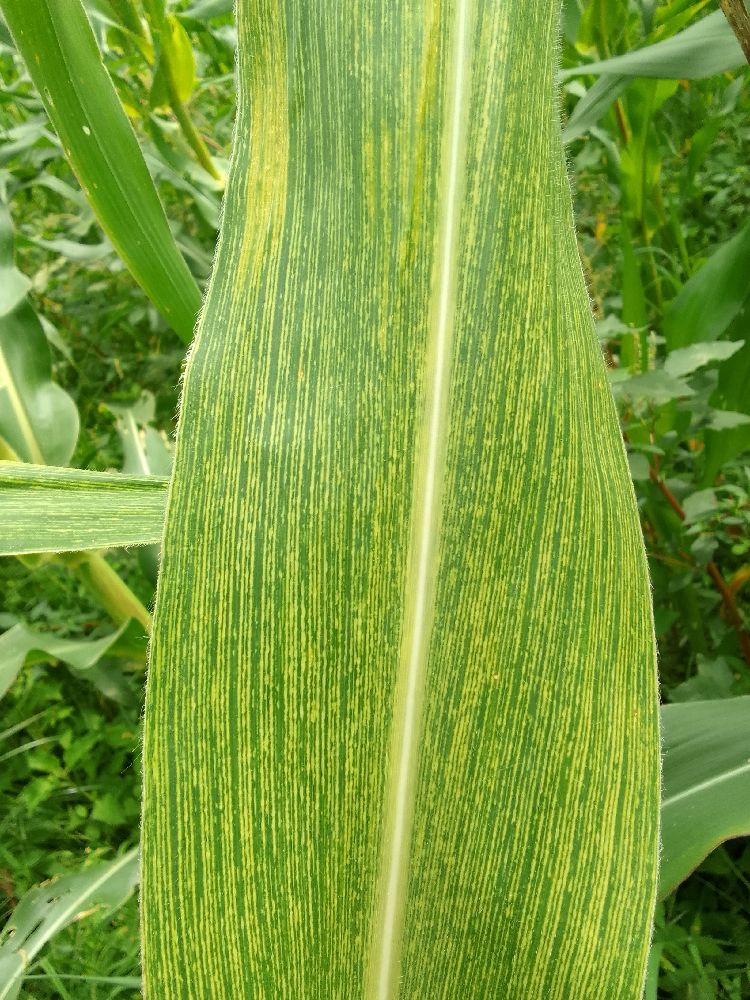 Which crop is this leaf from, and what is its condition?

maize, maize streak virus
